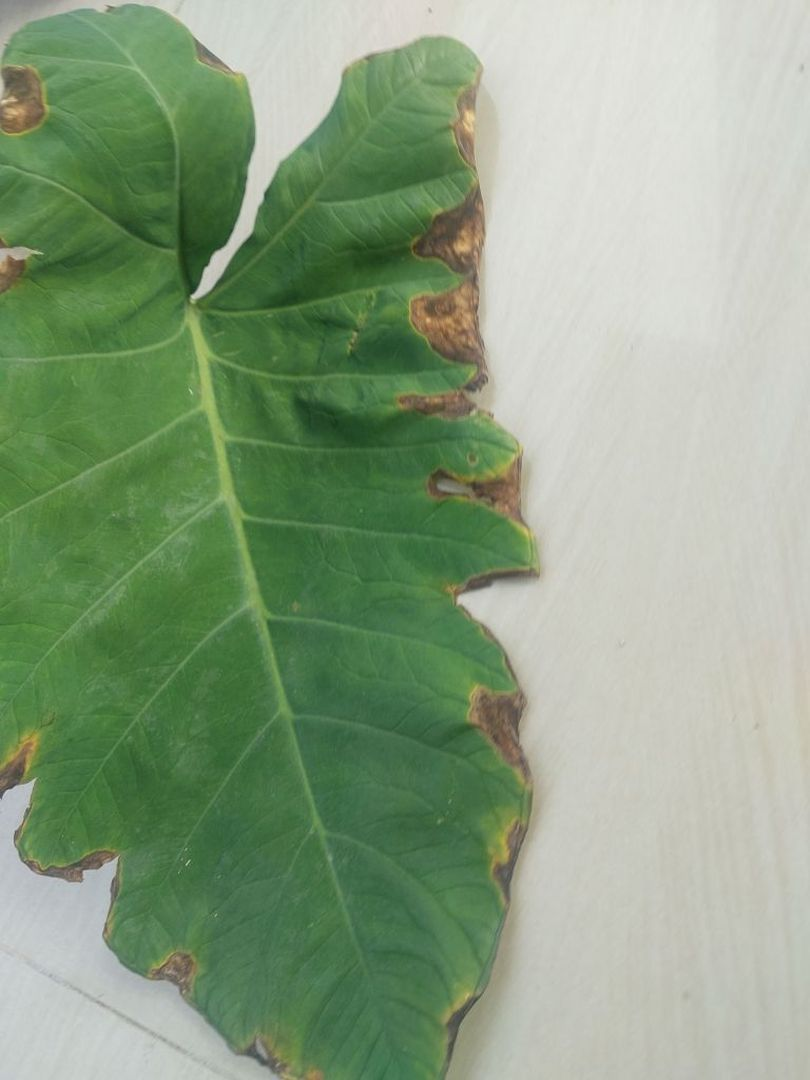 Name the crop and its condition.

taro, leaf blight
